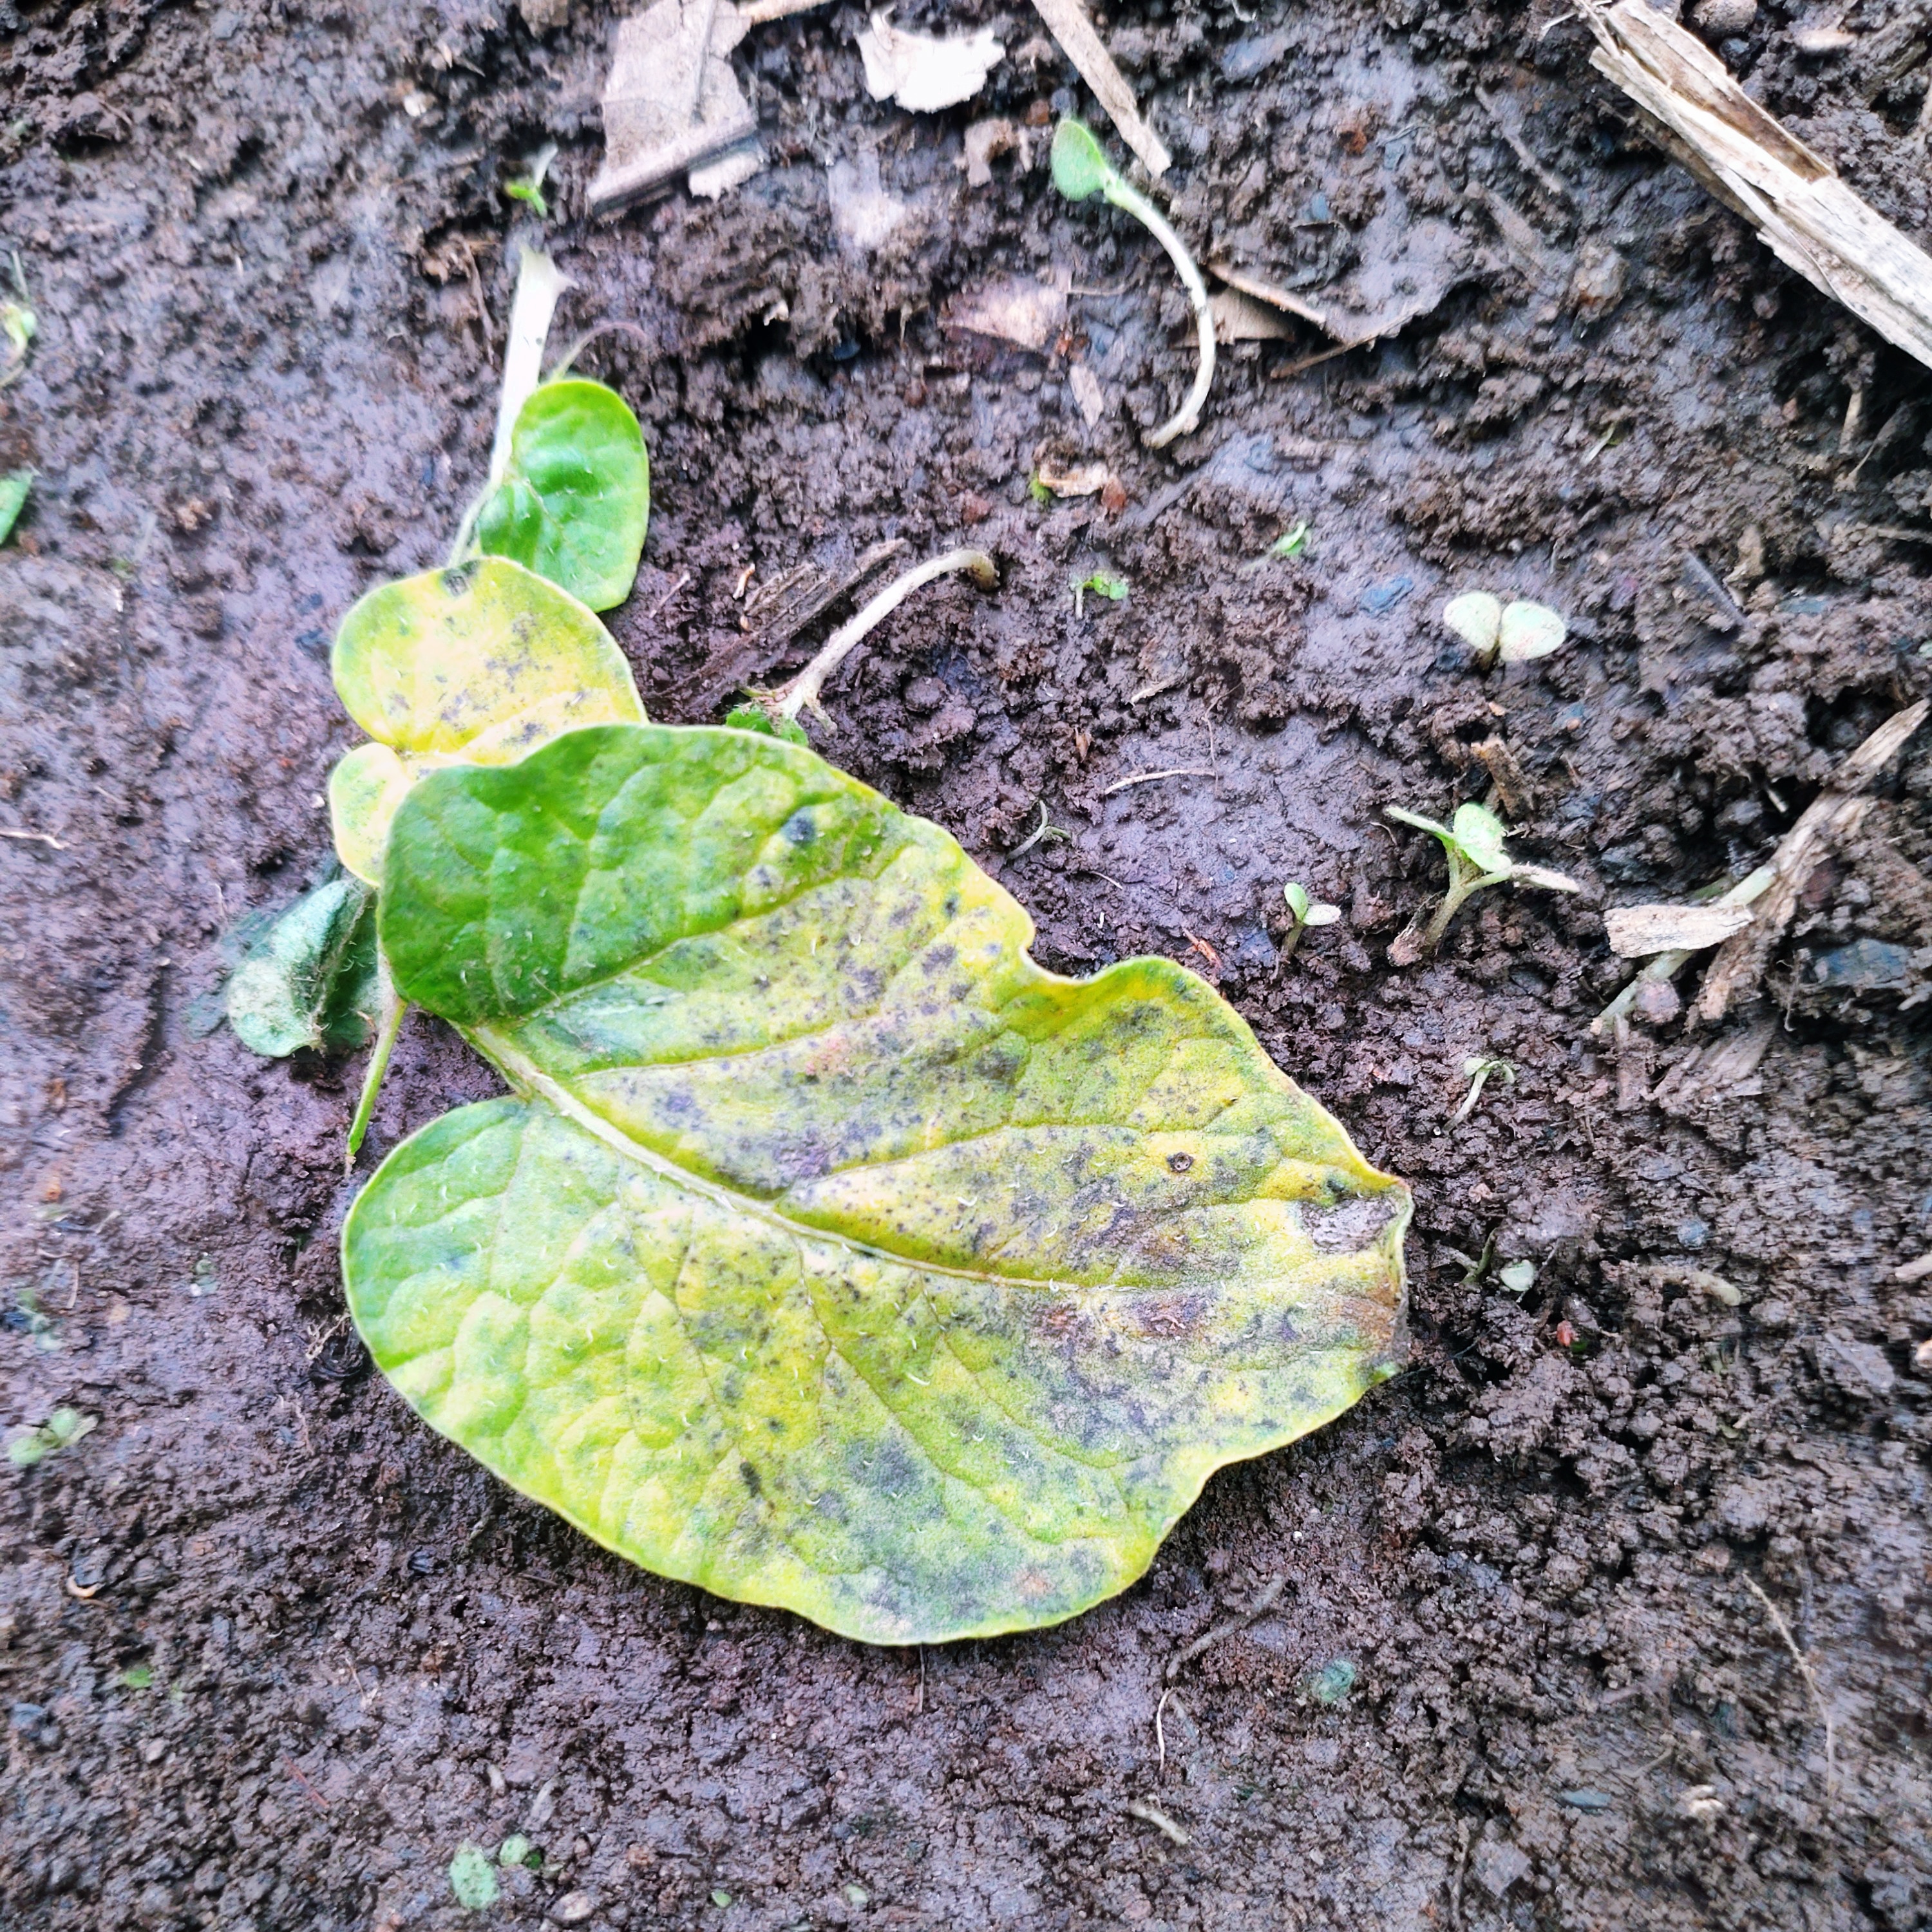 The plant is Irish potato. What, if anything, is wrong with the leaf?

late blight
